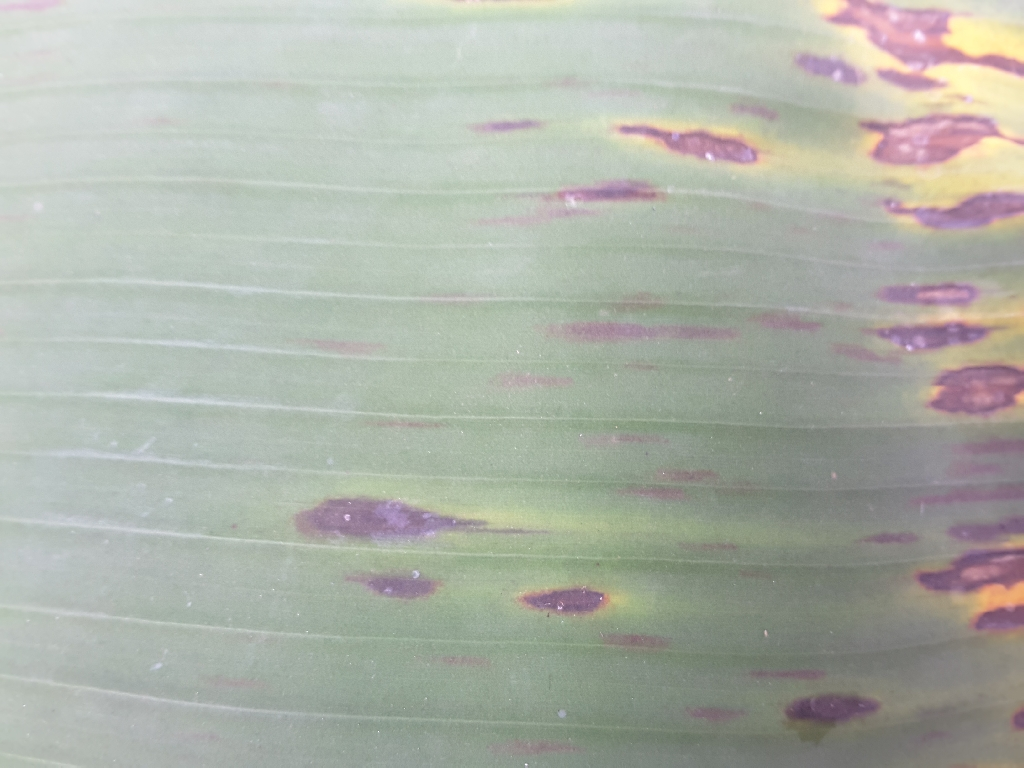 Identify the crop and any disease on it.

banana, black sigatoka
